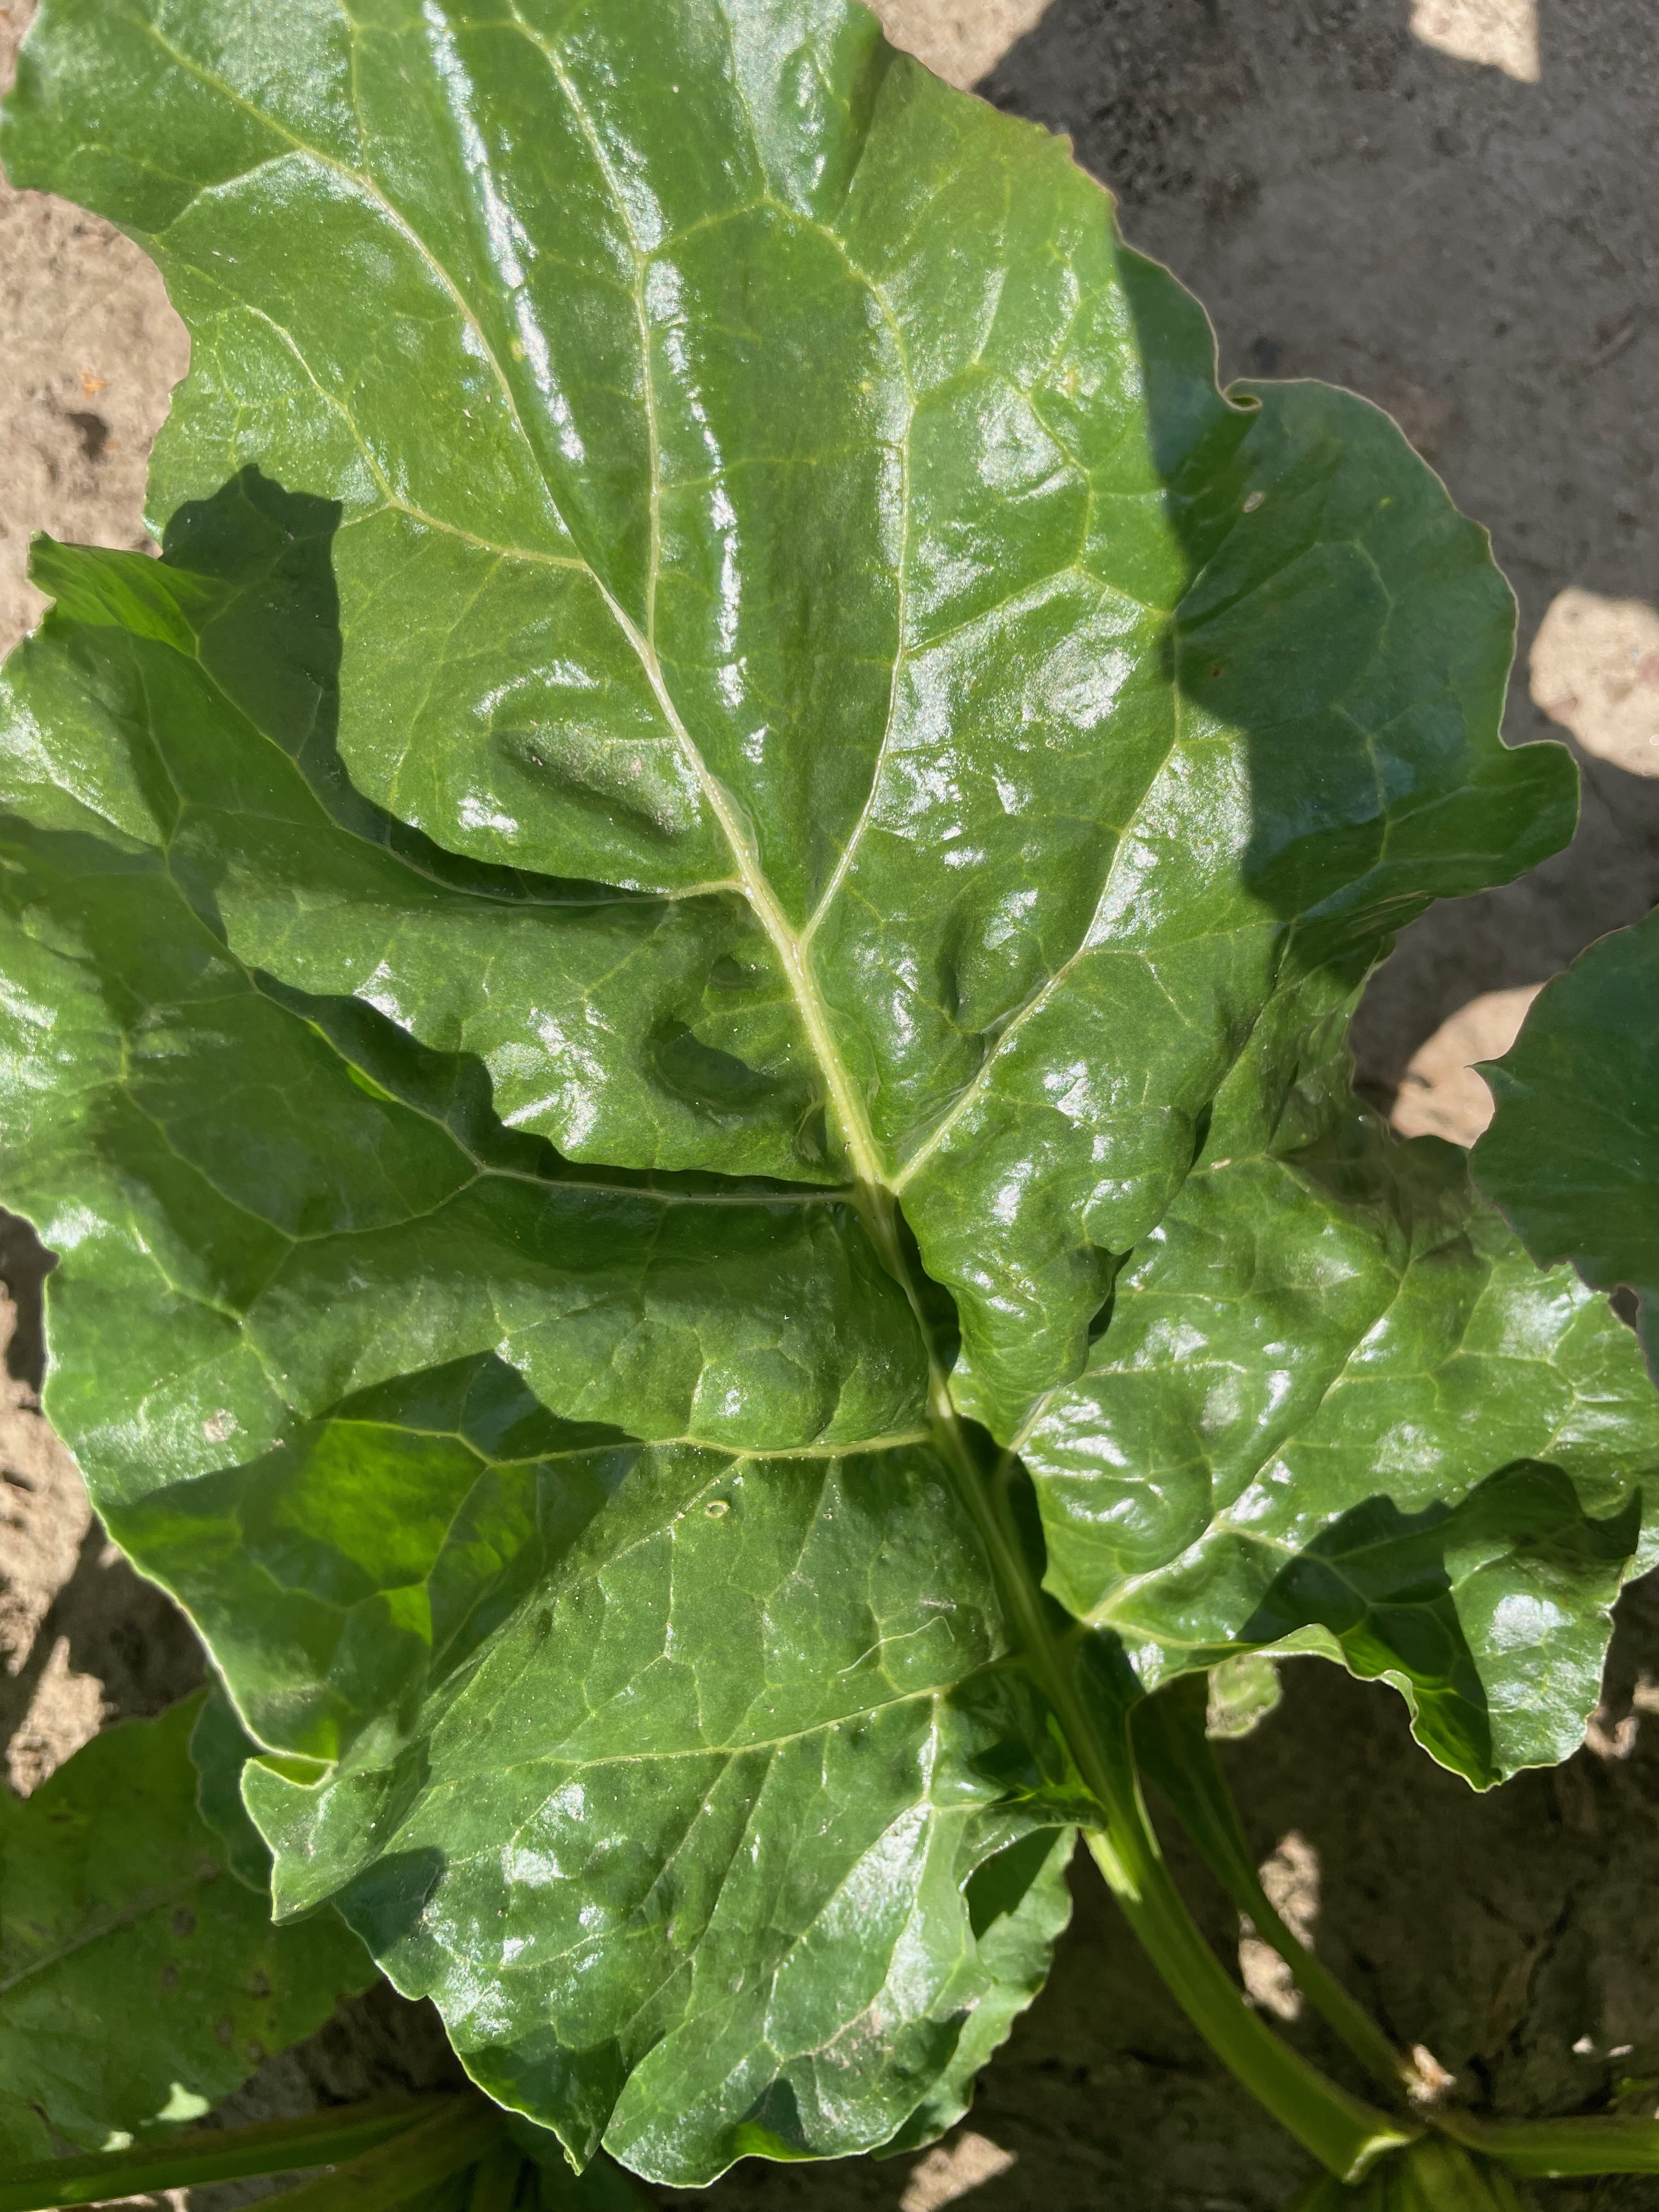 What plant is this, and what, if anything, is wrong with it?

beet, unaffected
